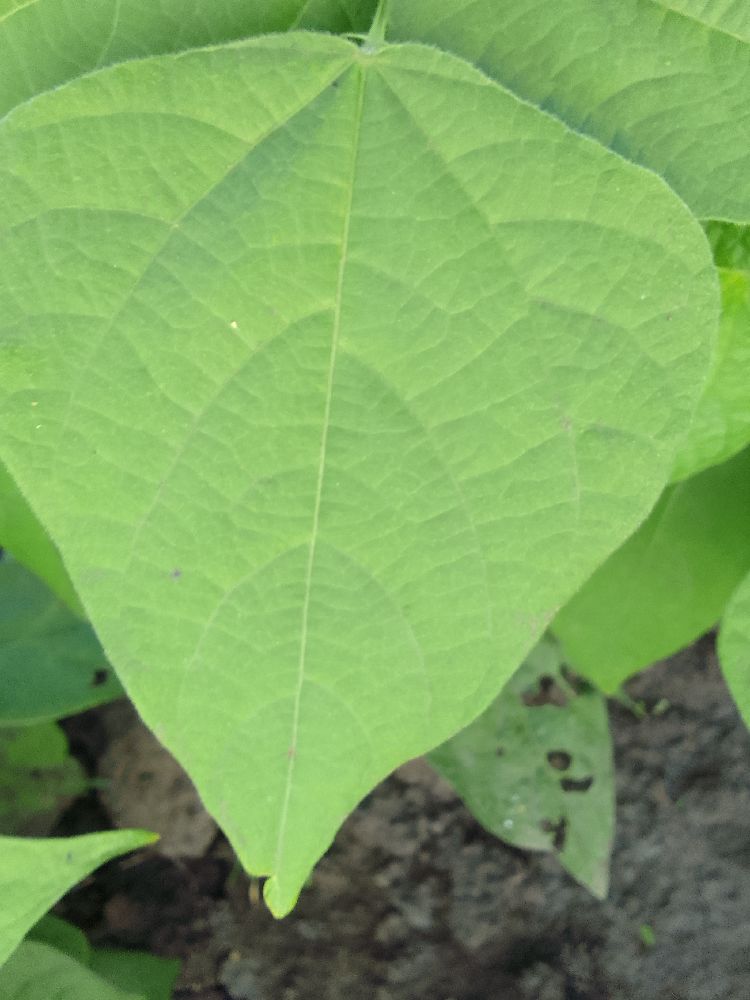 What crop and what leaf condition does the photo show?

common bean, healthy
